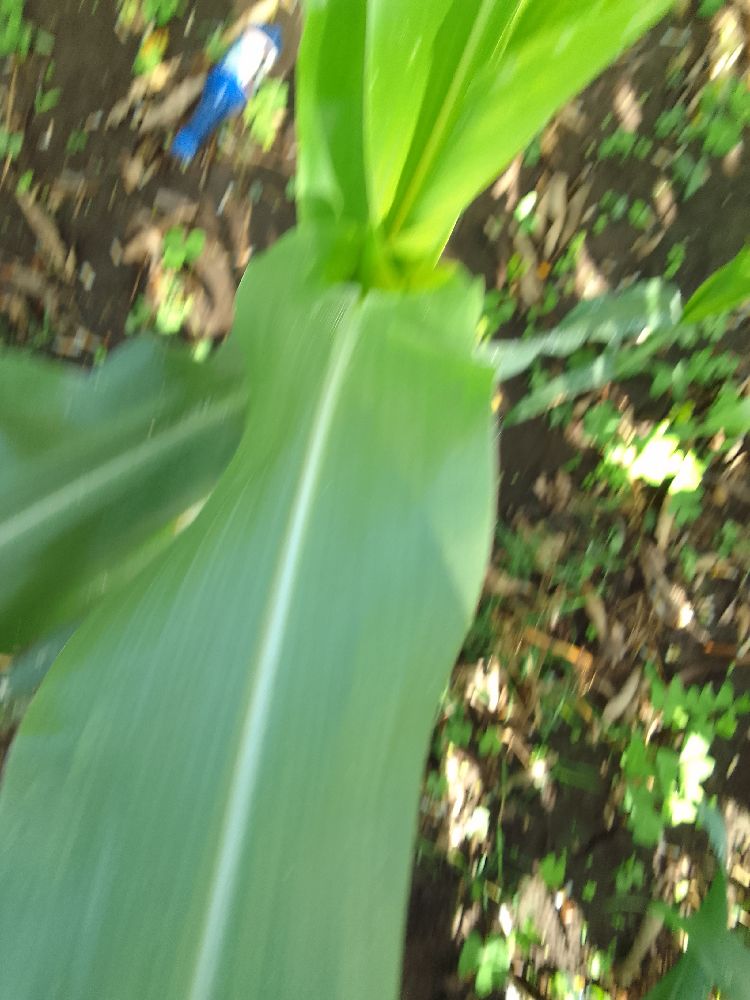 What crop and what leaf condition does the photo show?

maize, healthy
